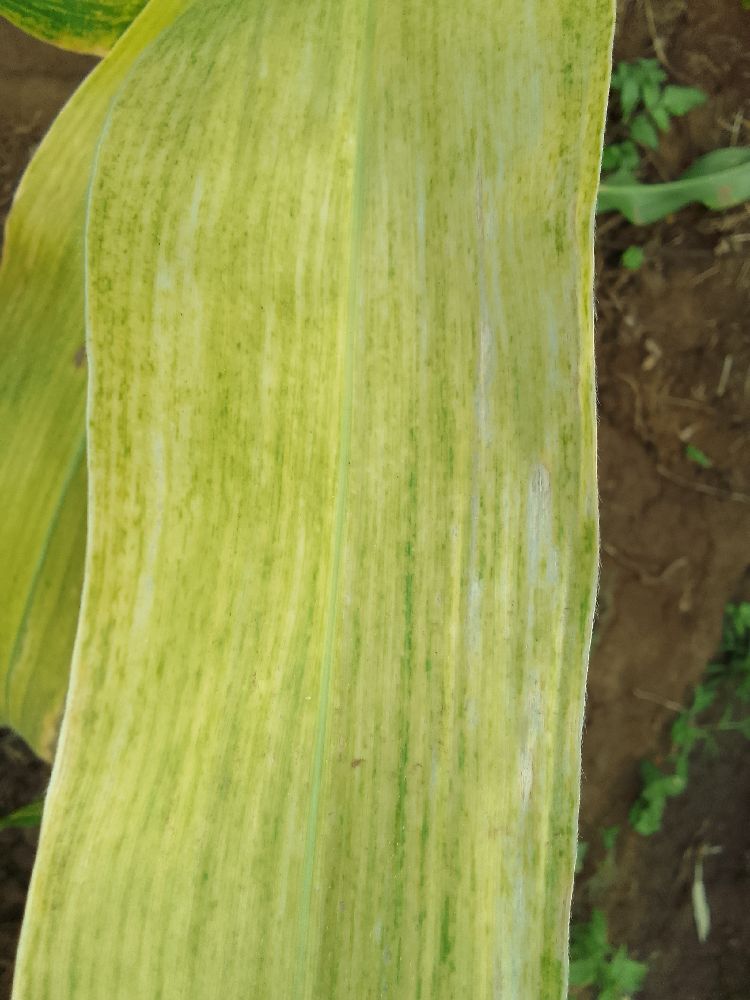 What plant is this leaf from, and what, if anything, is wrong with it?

maize, maize lethal necrosis
